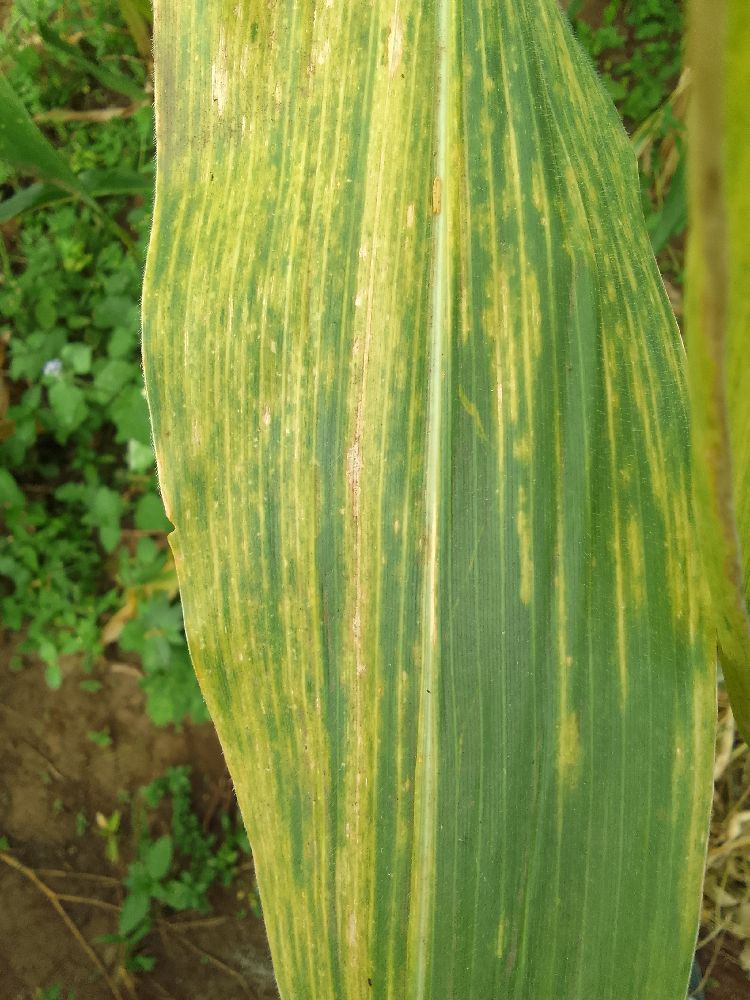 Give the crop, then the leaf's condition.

maize, maize lethal necrosis
